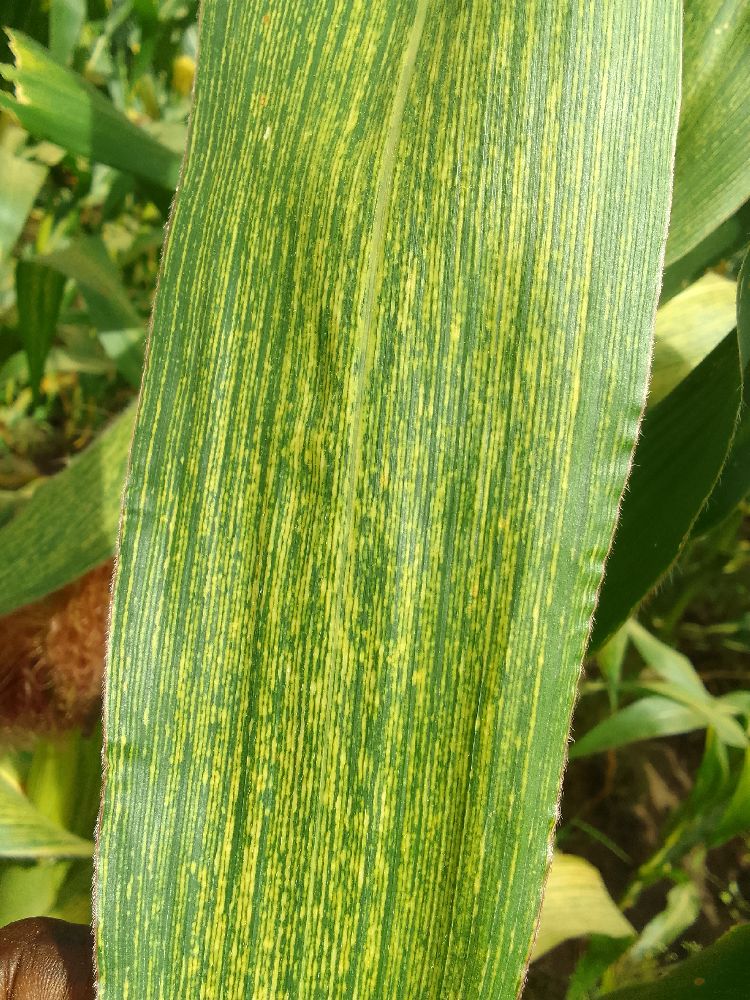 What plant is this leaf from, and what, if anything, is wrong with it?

maize, maize streak virus
